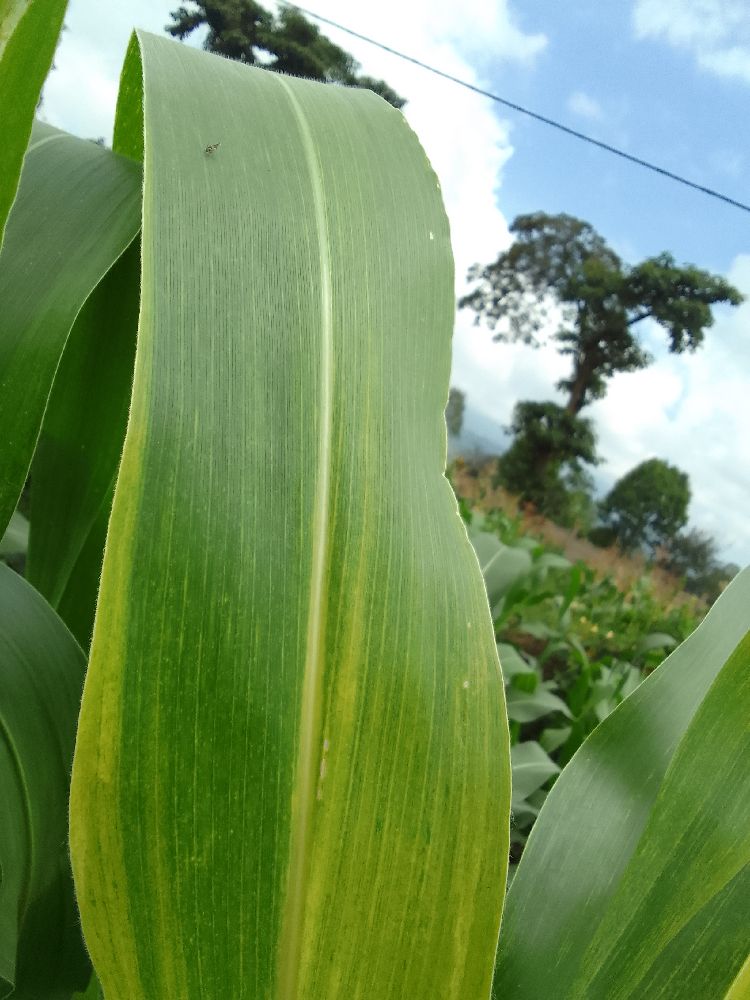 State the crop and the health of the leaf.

maize, maize lethal necrosis
